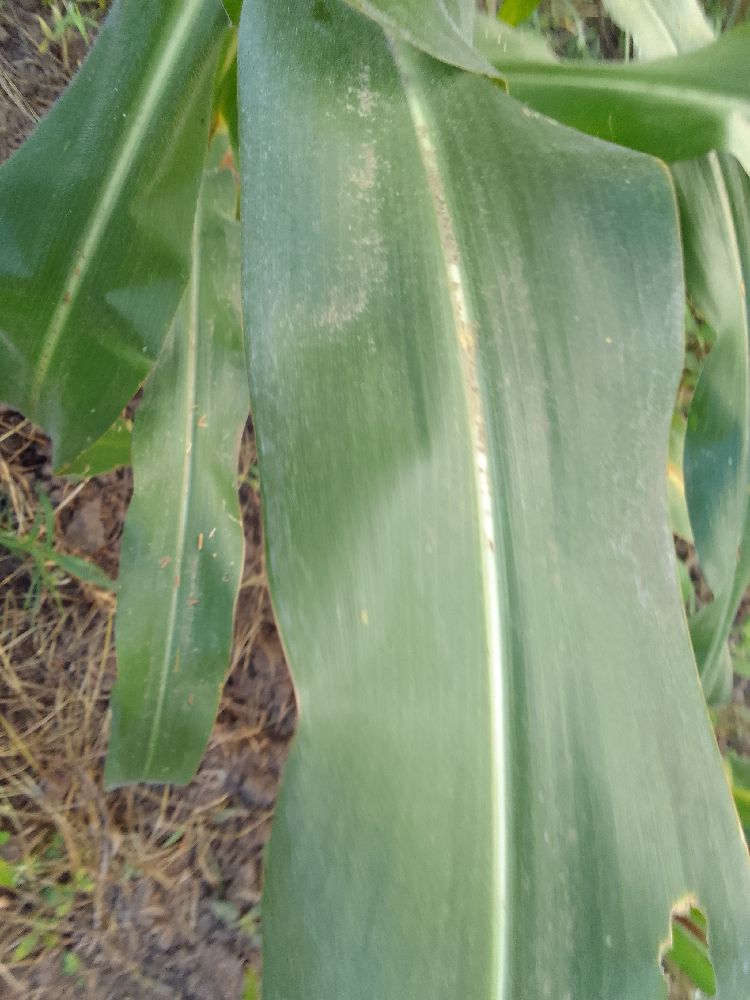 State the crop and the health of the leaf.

maize, healthy
